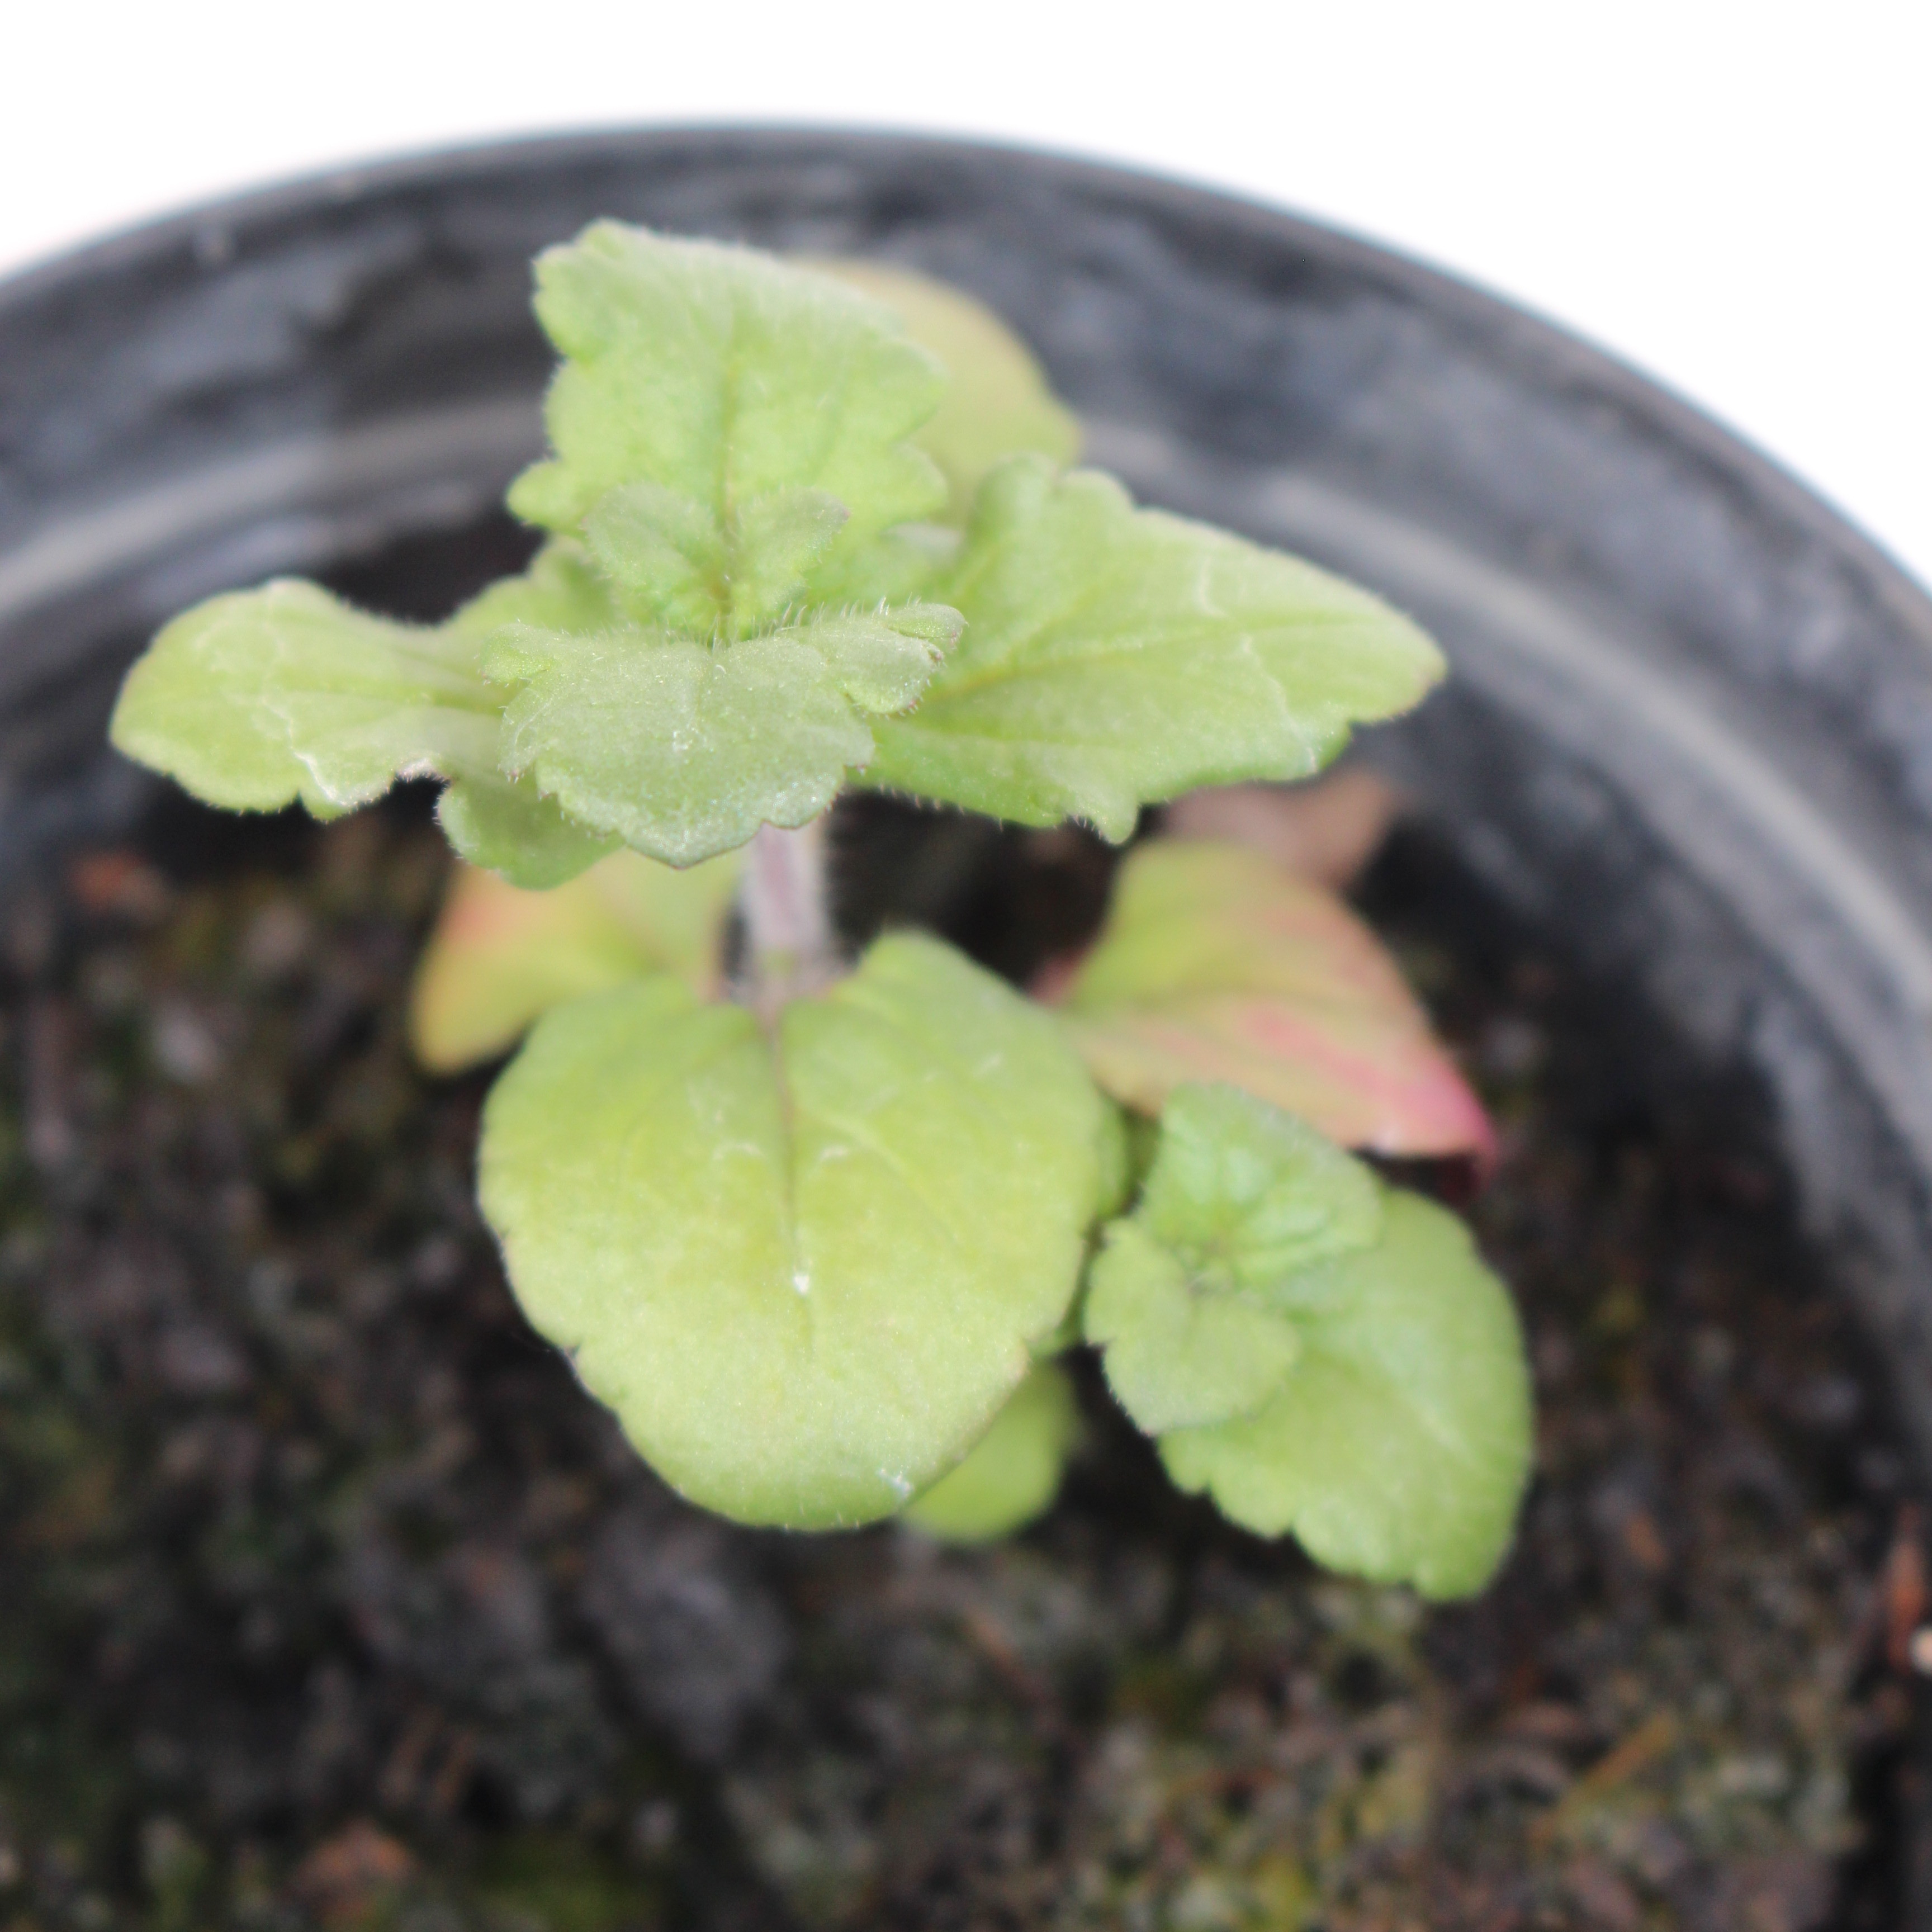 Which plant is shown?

Veronica persica
